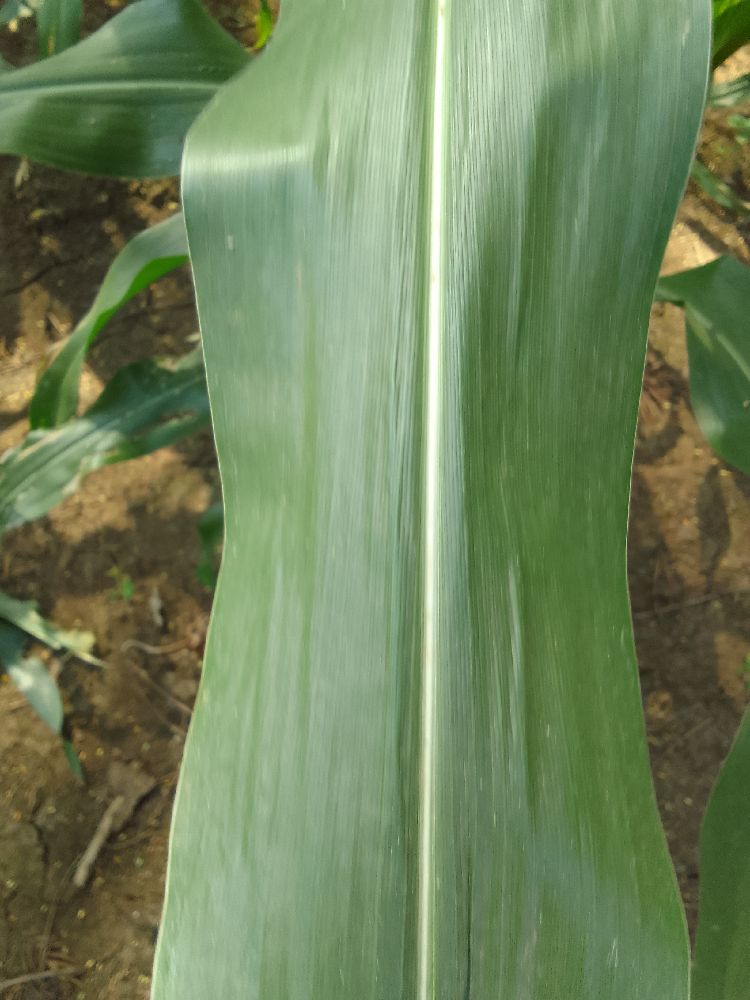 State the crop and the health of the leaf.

maize, healthy
